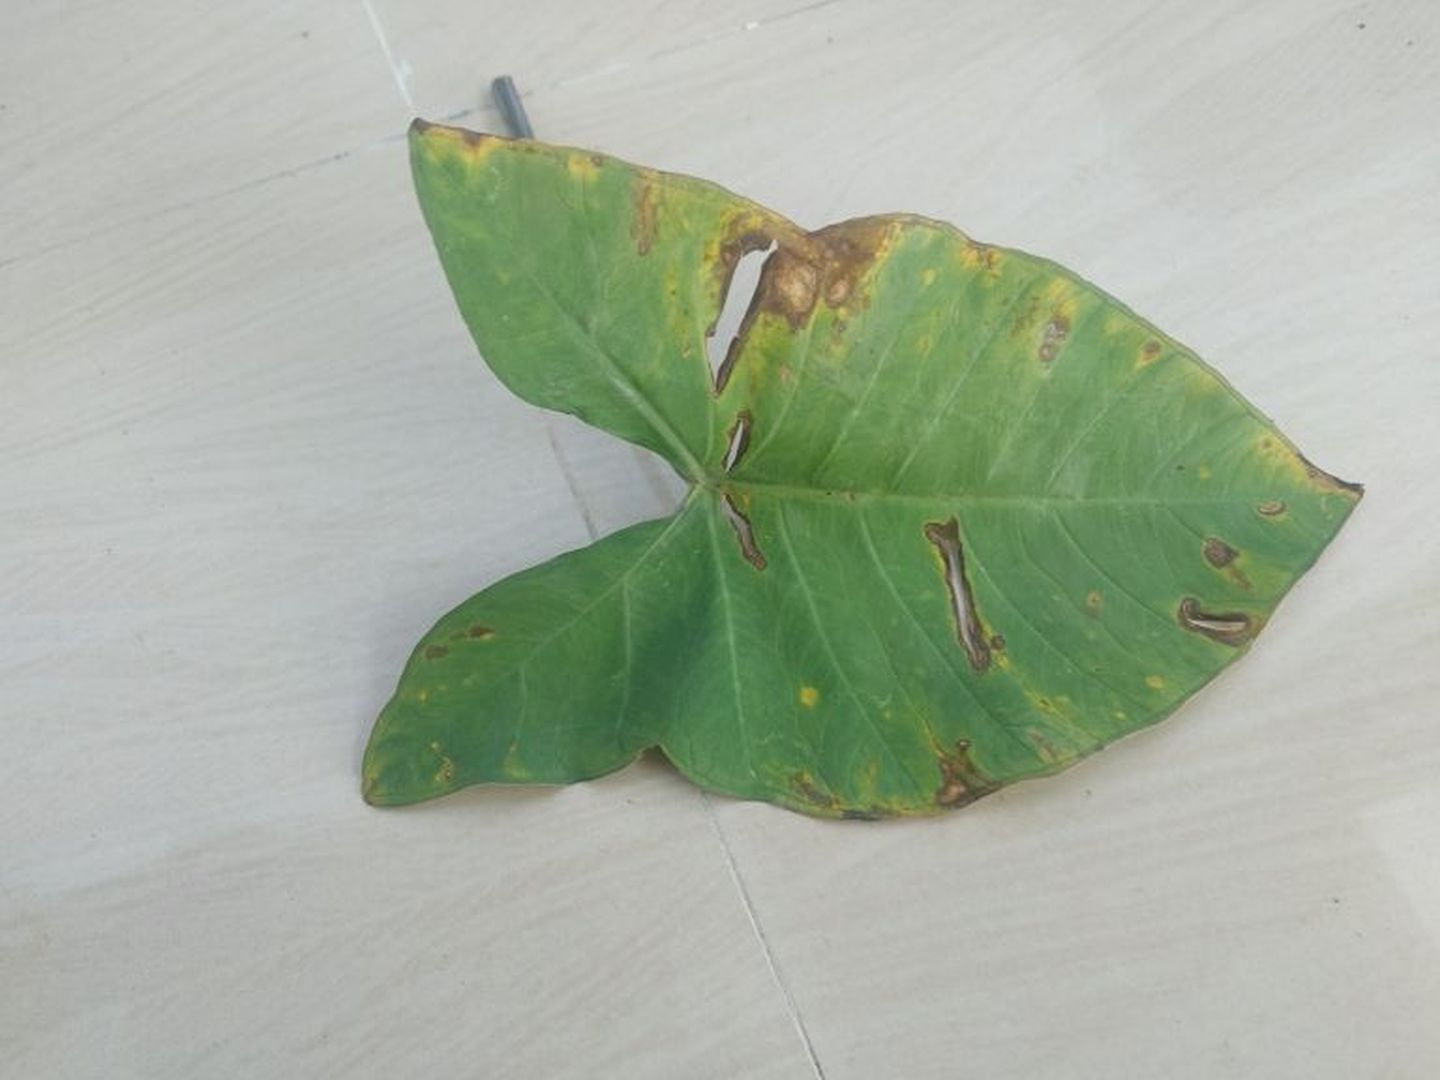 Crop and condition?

taro, leaf blight
